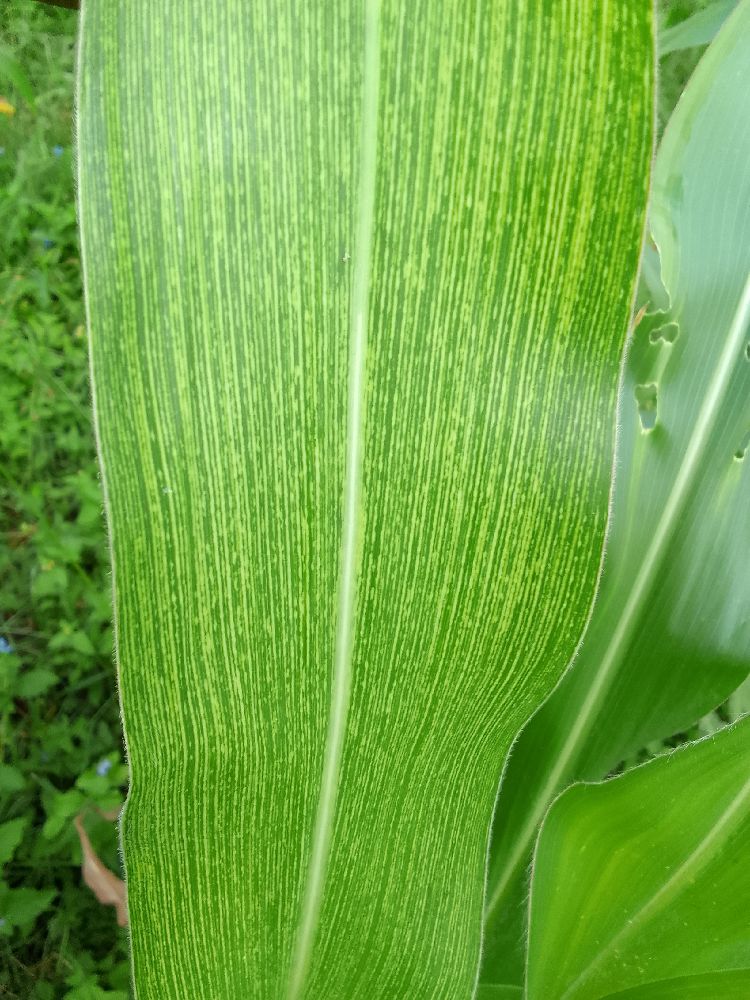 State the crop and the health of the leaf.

maize, maize streak virus
